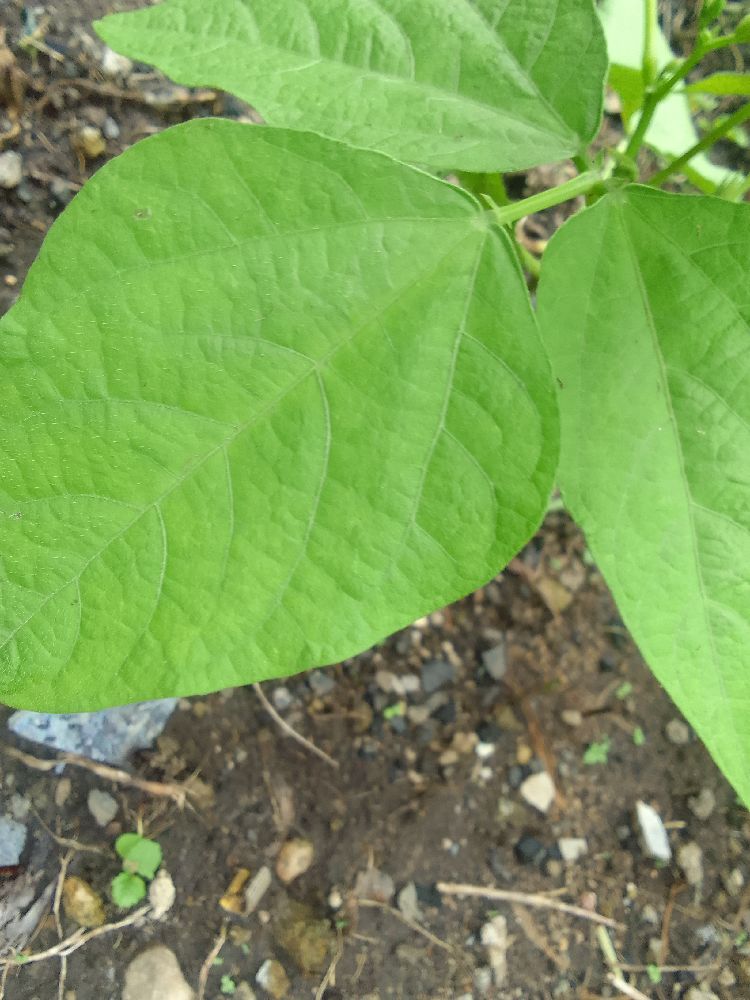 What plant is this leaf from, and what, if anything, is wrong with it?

common bean, healthy
